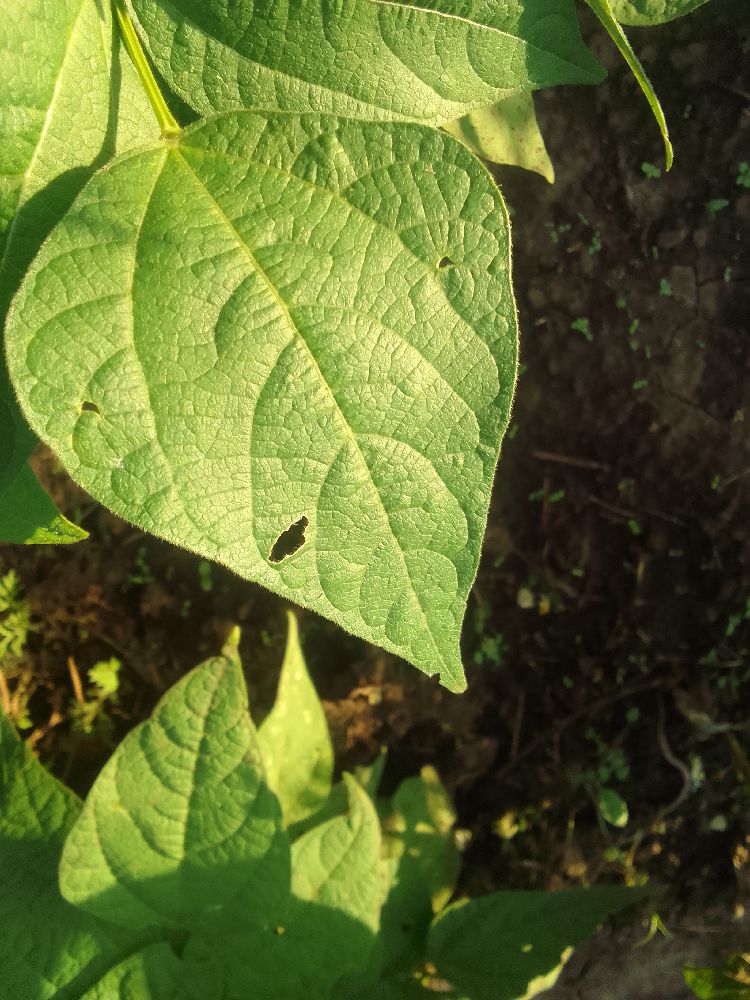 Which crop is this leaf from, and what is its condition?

common bean, healthy
